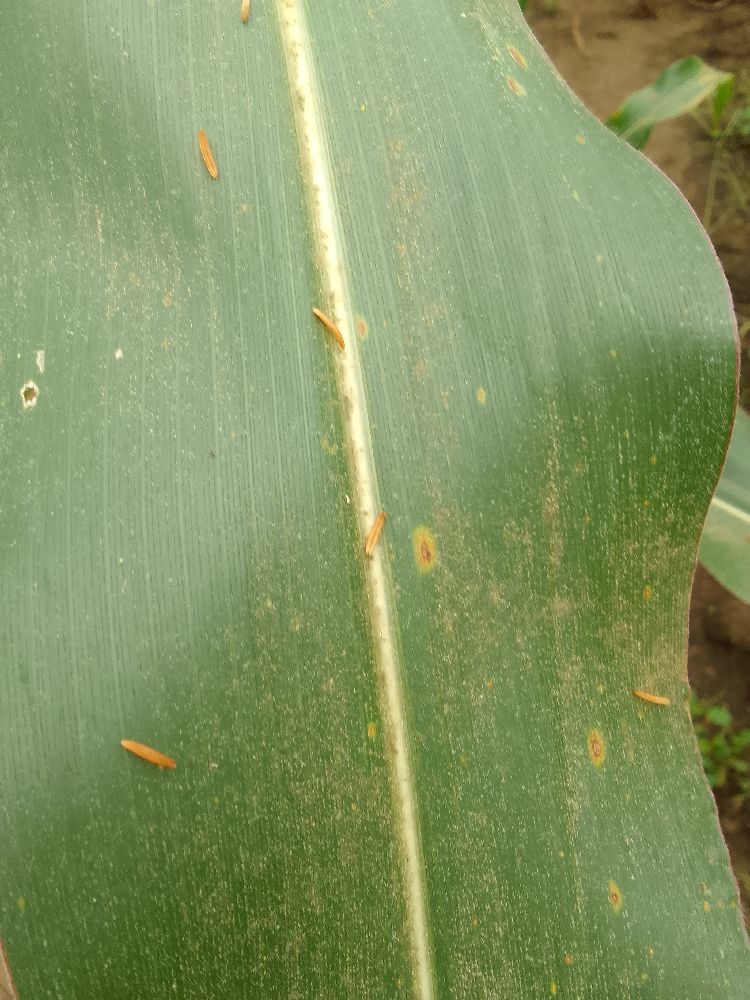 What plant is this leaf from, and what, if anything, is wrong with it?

maize, healthy
